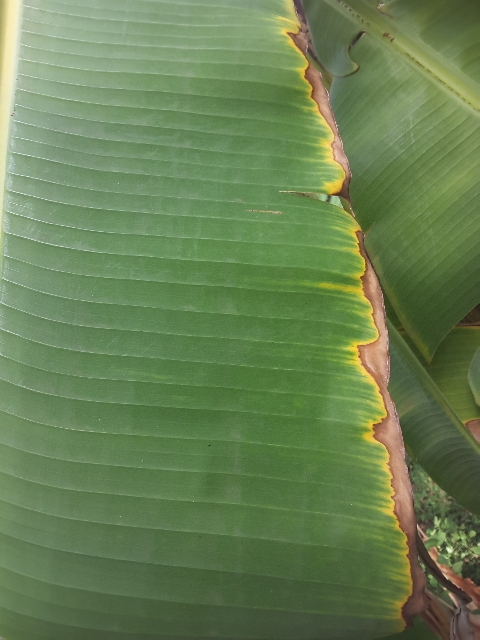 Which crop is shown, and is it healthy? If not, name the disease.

banana, fusarium wilt race 1
